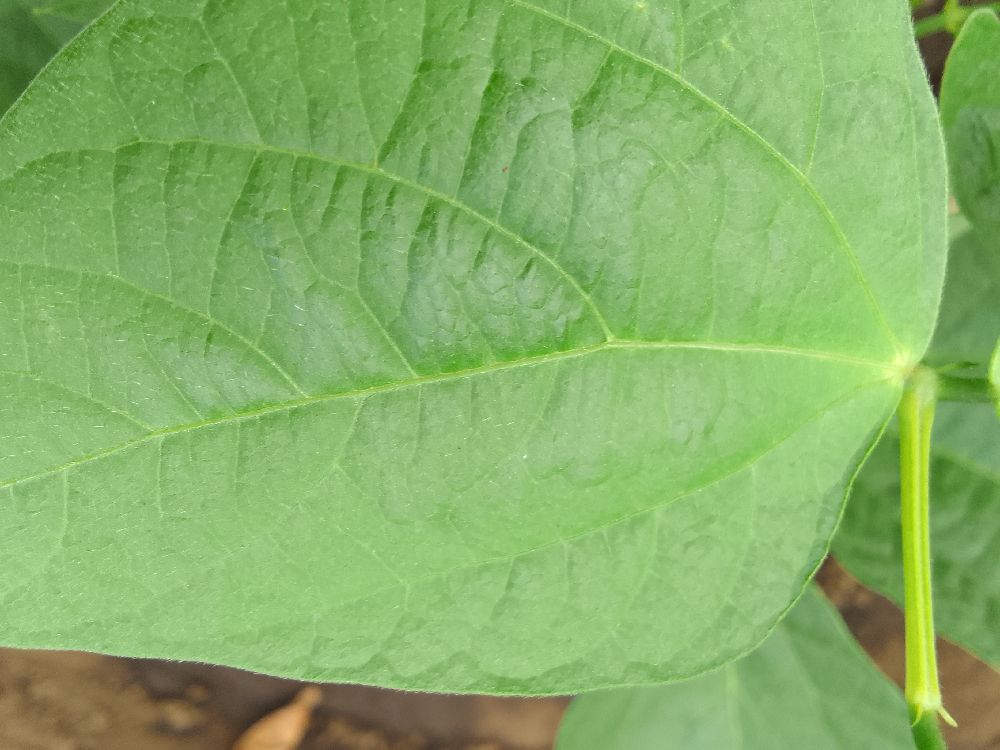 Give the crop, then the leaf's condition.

common bean, healthy
